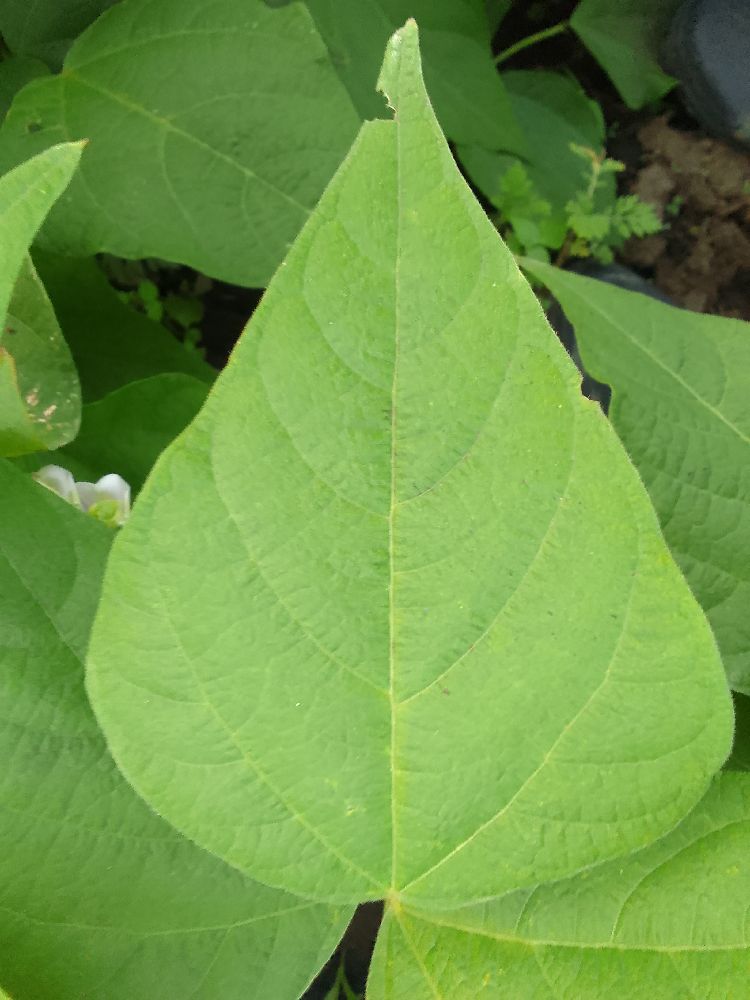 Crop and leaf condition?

common bean, healthy
